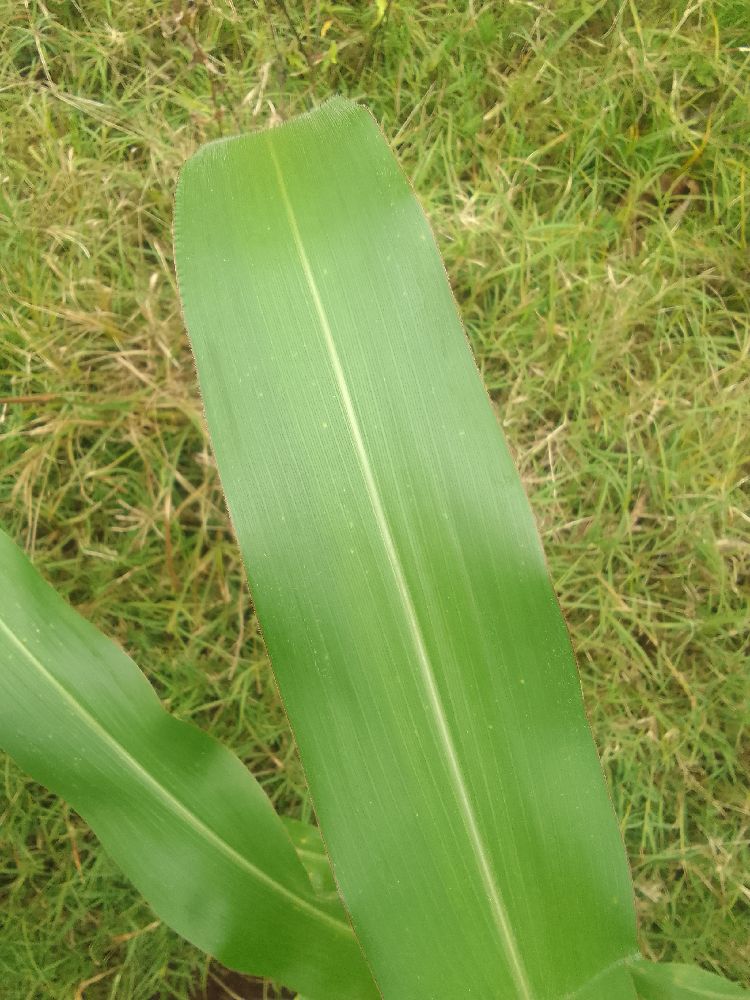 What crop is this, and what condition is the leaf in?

maize, healthy
